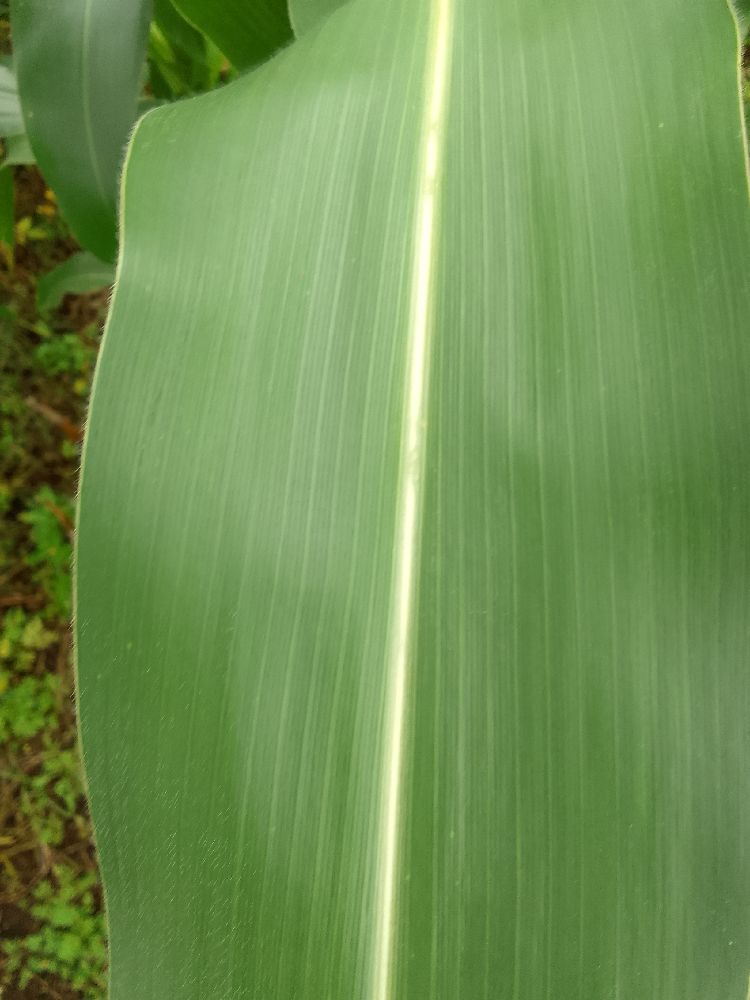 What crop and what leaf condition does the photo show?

maize, healthy
